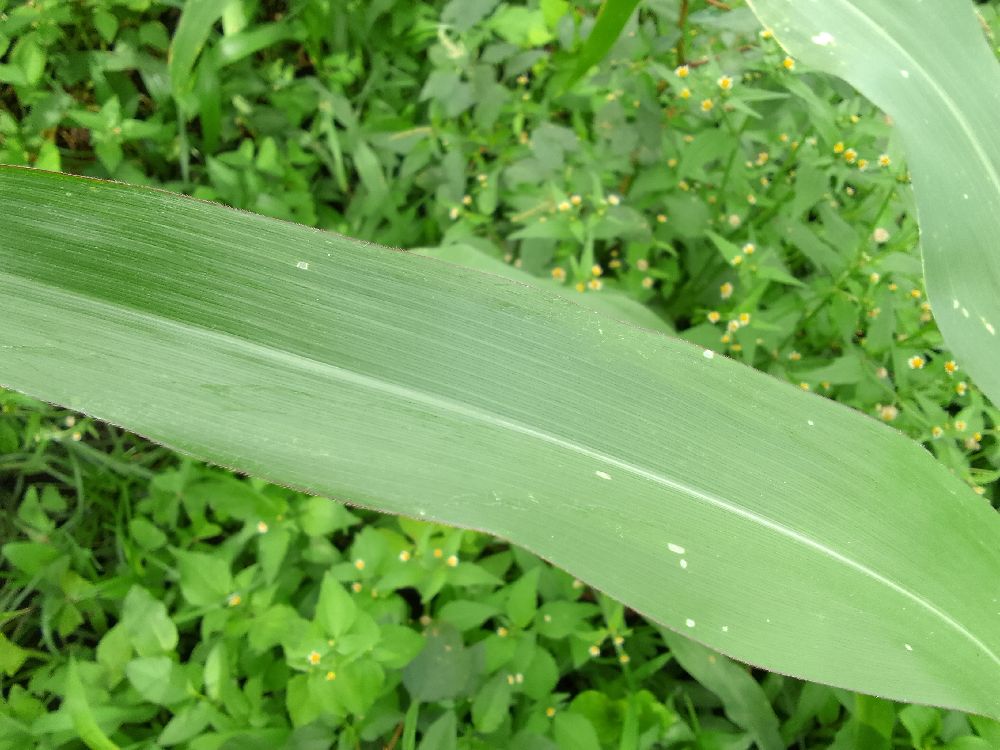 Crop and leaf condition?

maize, healthy
